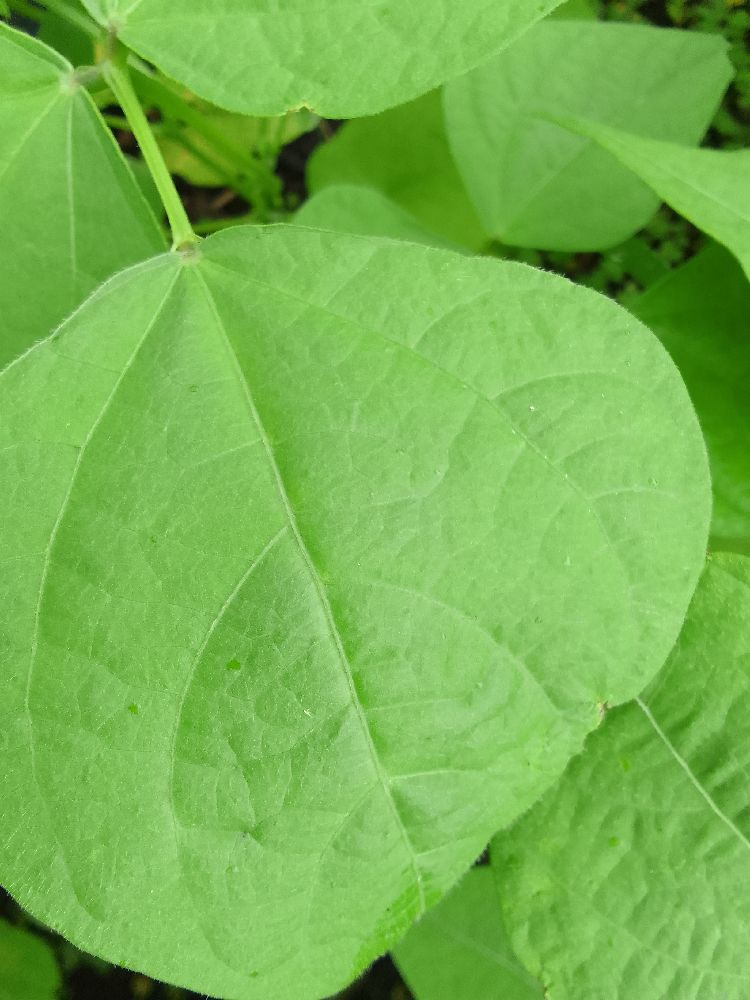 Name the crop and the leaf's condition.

common bean, healthy
